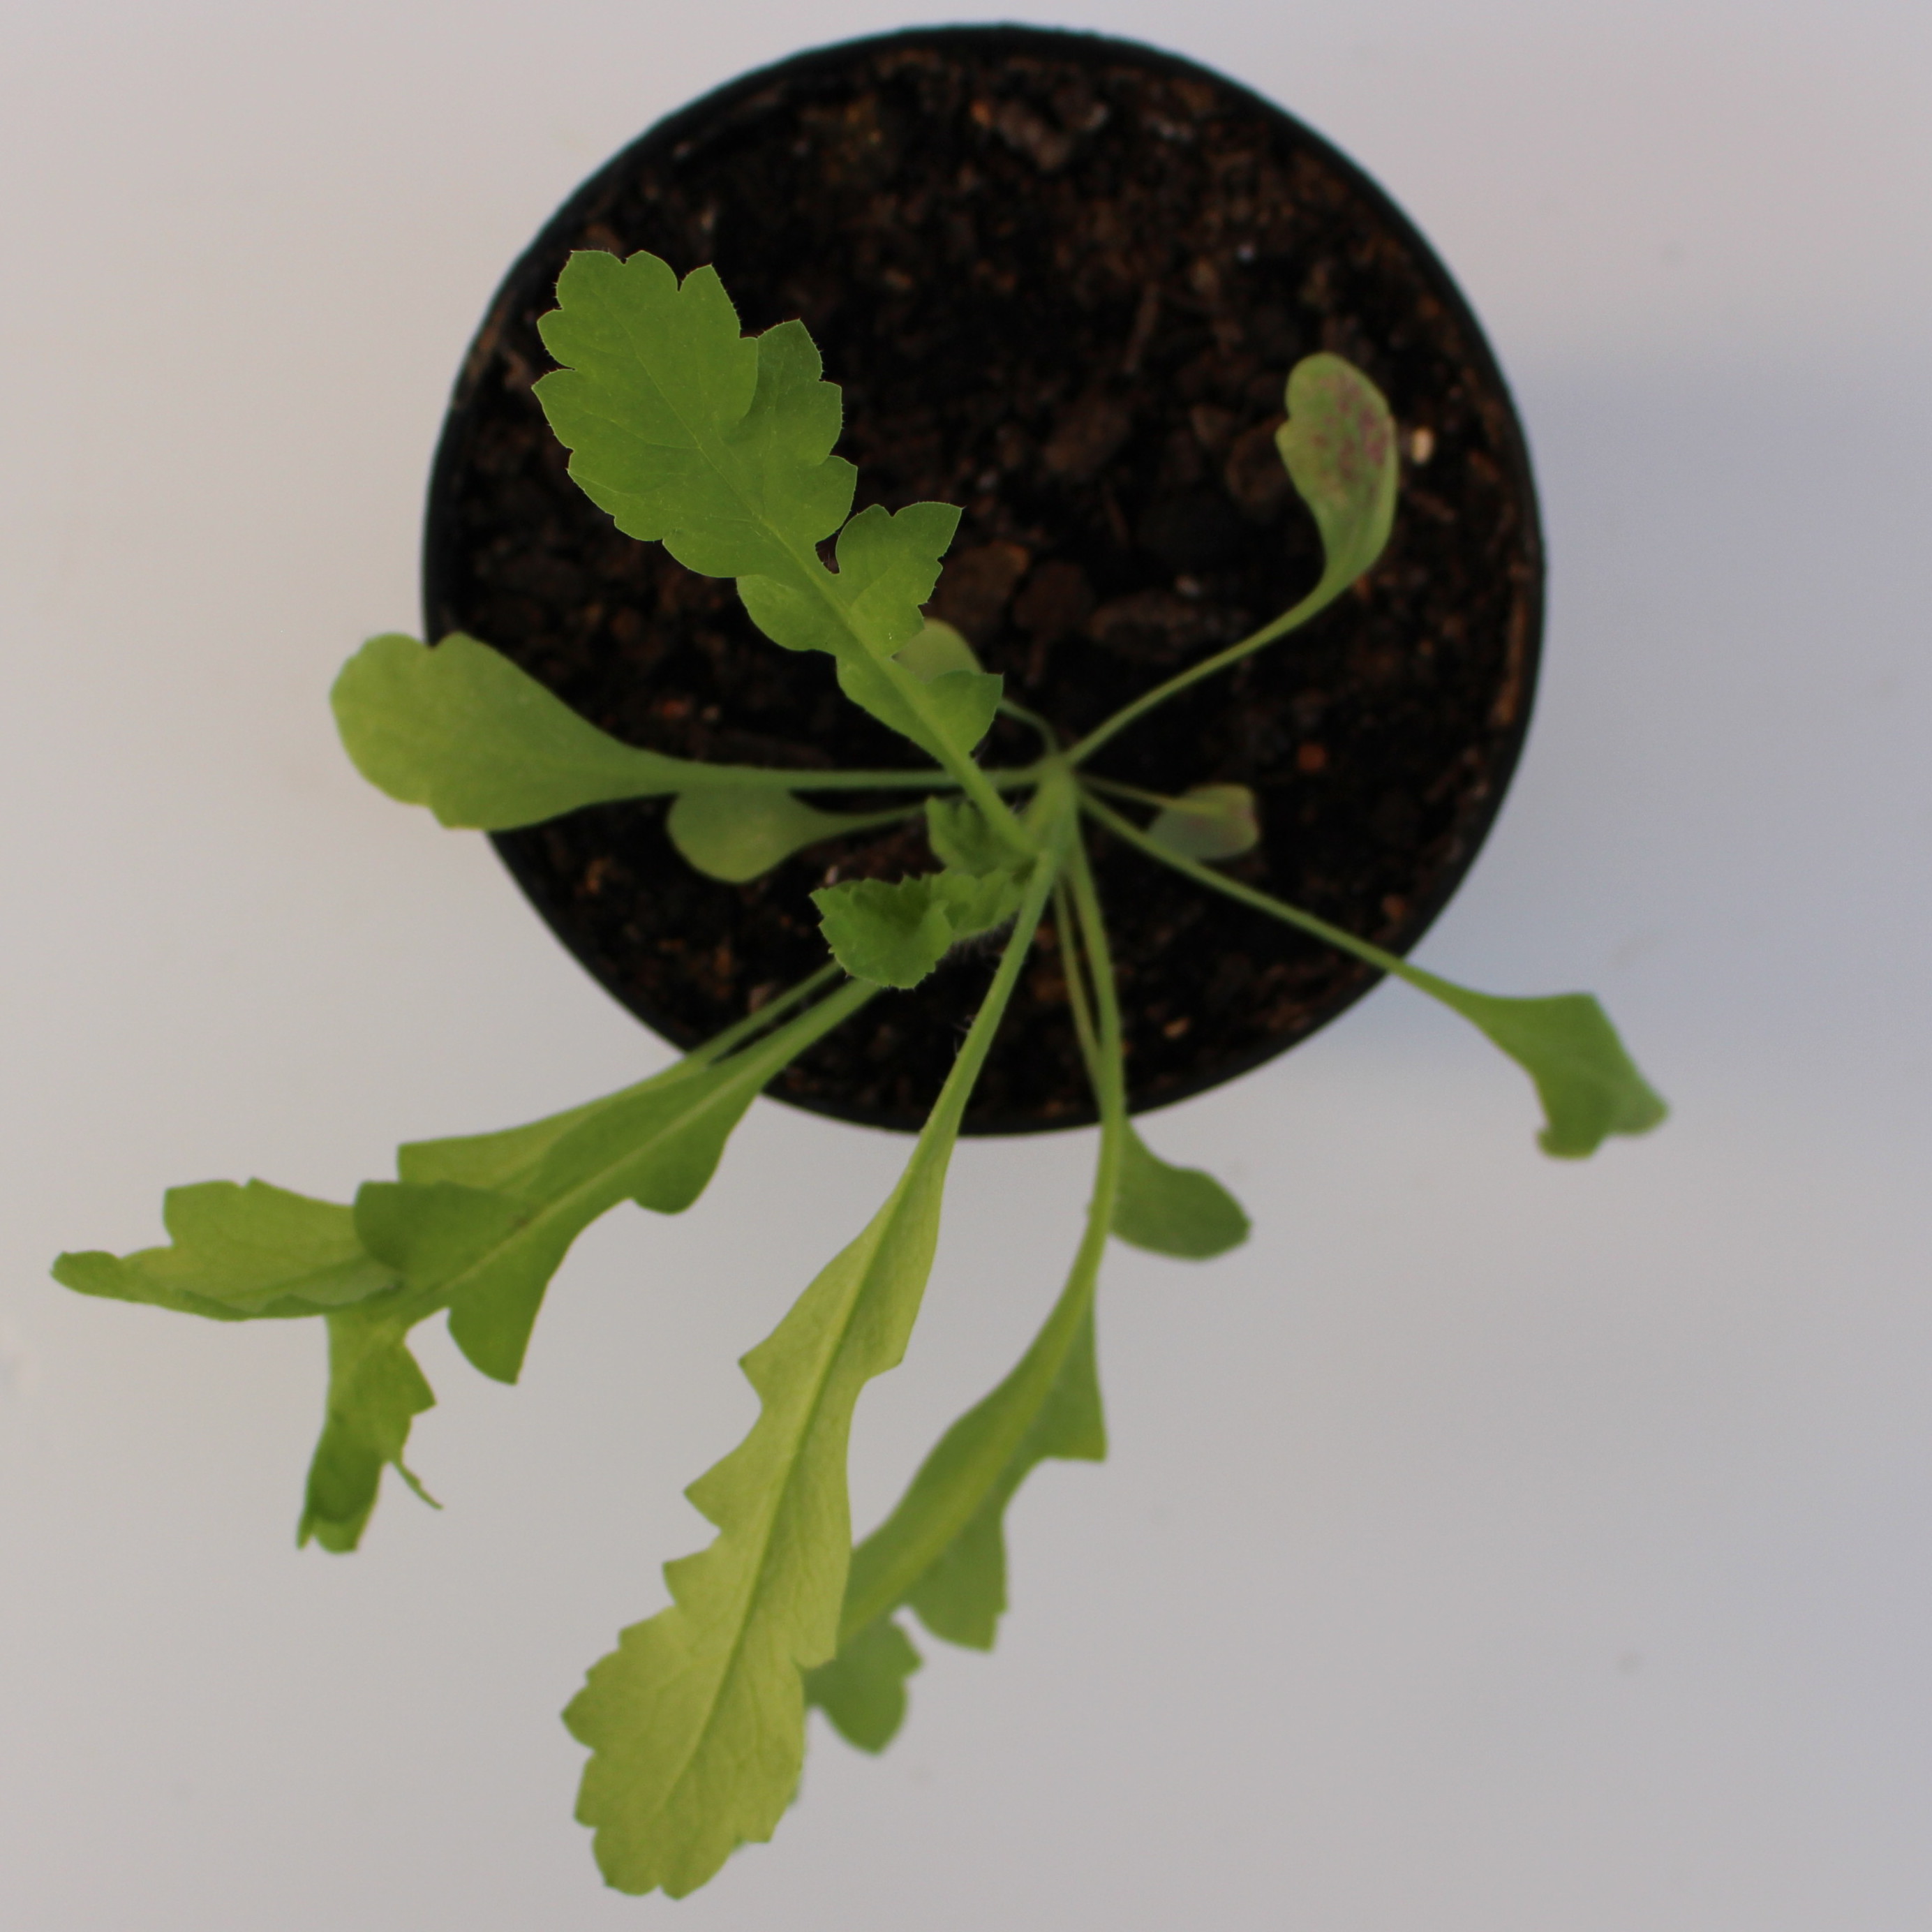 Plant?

Papaver rhoeas
